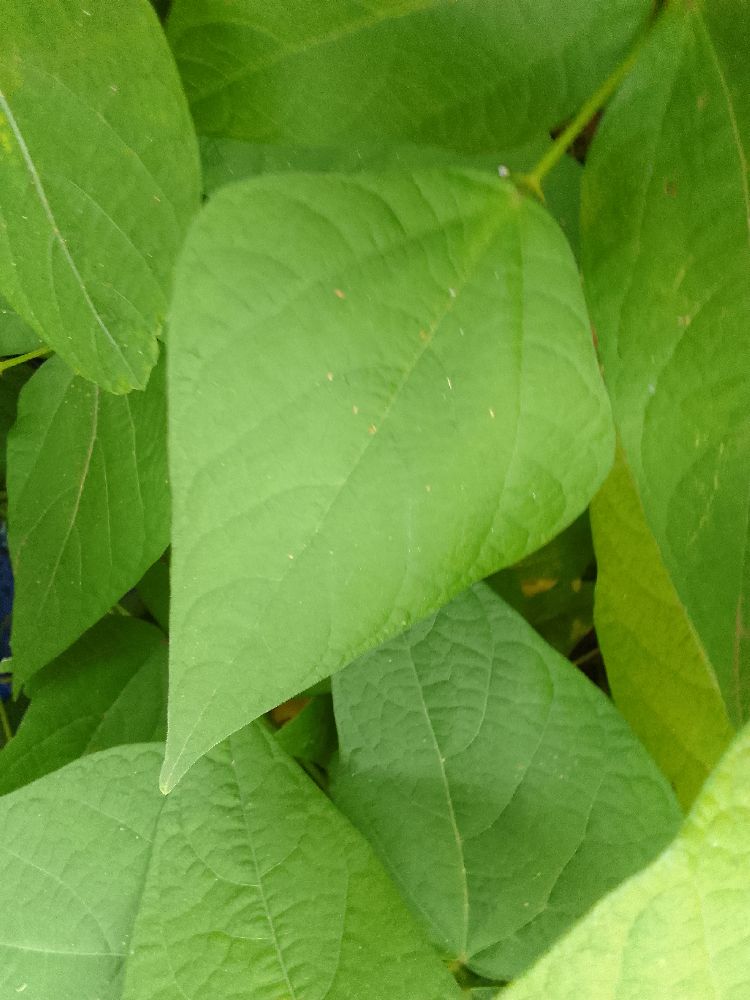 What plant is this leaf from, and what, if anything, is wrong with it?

common bean, healthy
